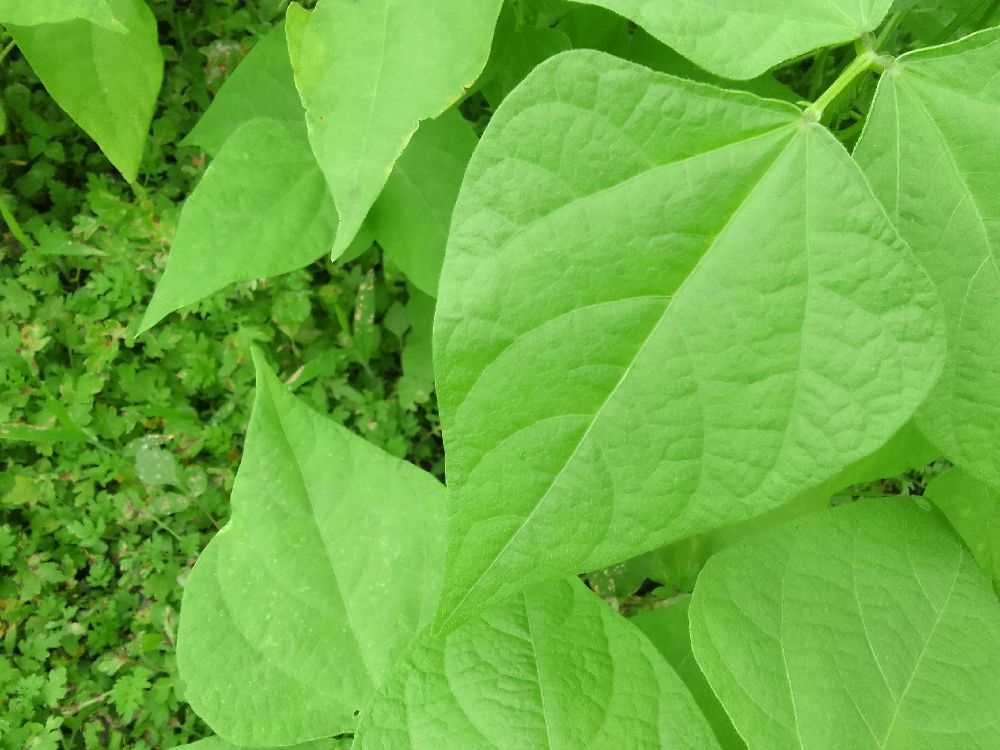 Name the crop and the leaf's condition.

common bean, healthy
